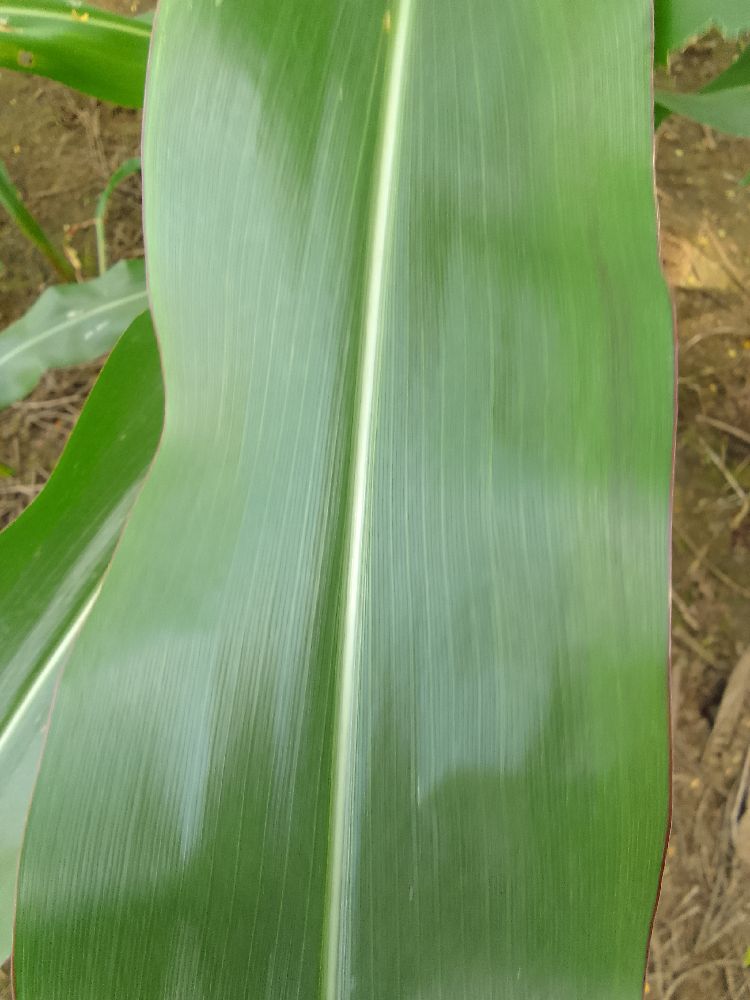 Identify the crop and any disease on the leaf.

maize, healthy
